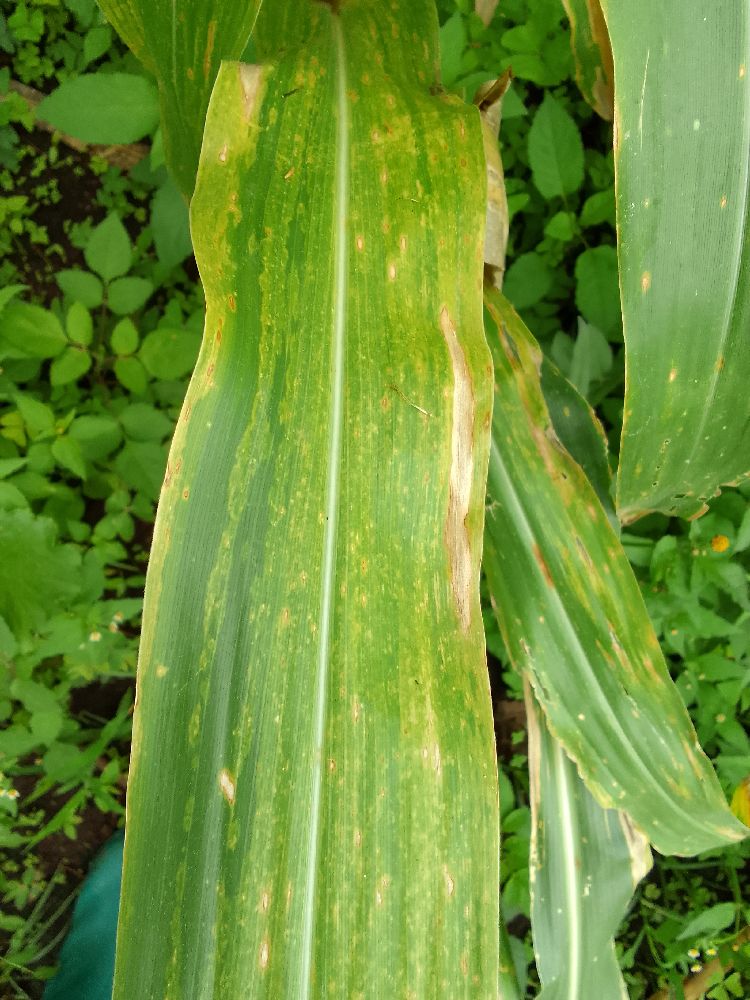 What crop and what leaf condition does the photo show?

maize, maize lethal necrosis
